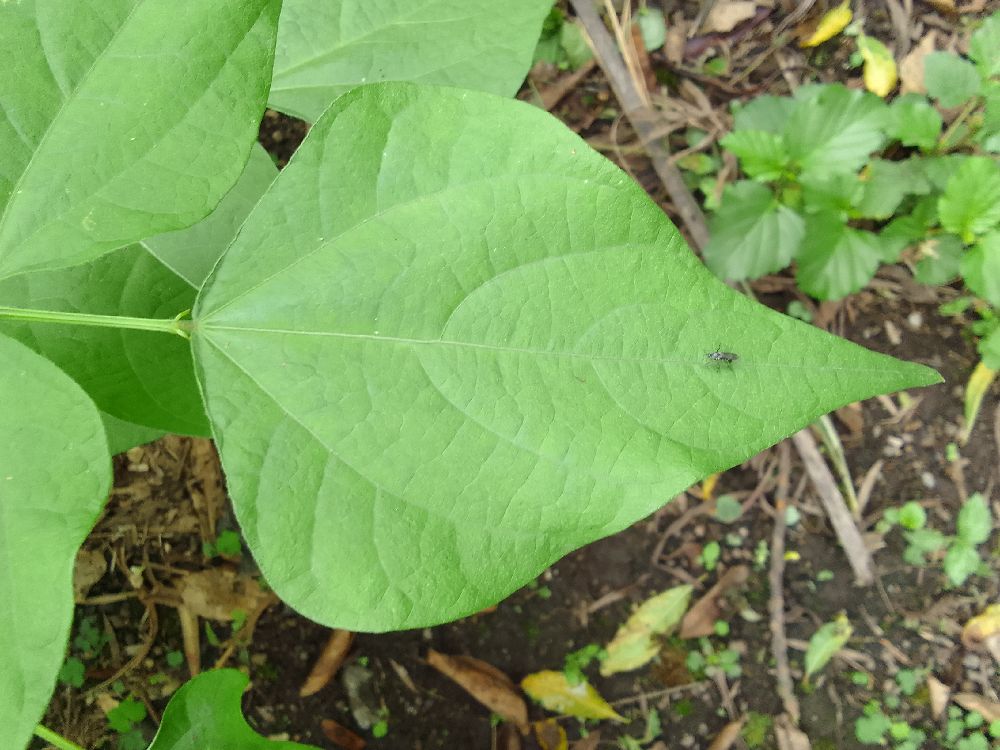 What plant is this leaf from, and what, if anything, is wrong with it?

common bean, healthy
